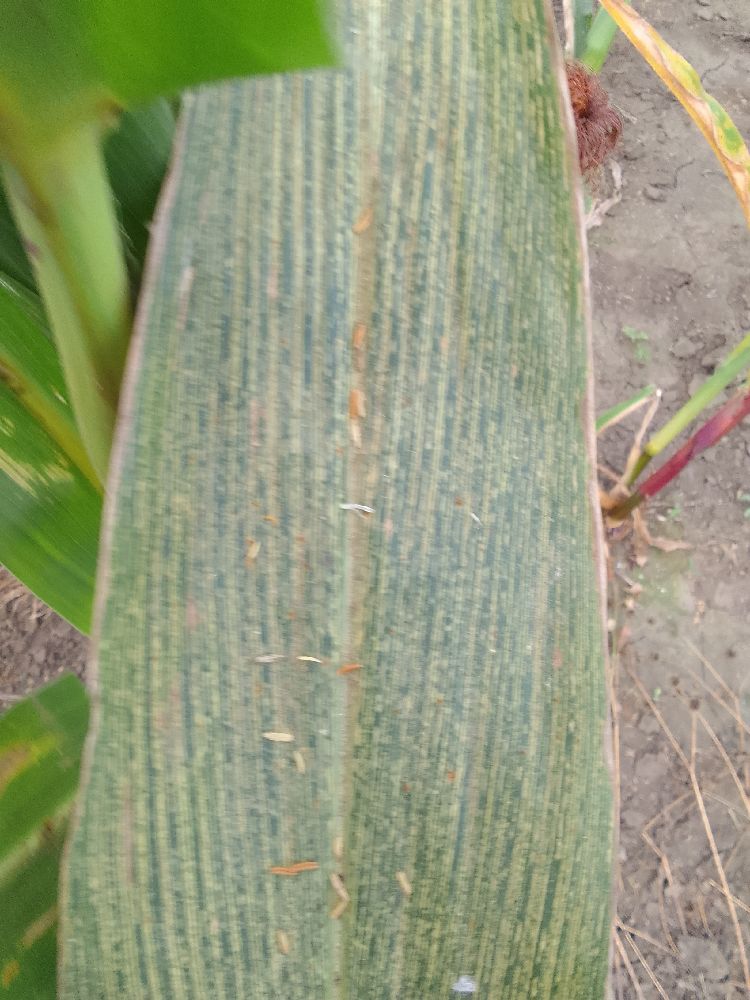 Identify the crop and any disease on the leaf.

maize, maize streak virus
